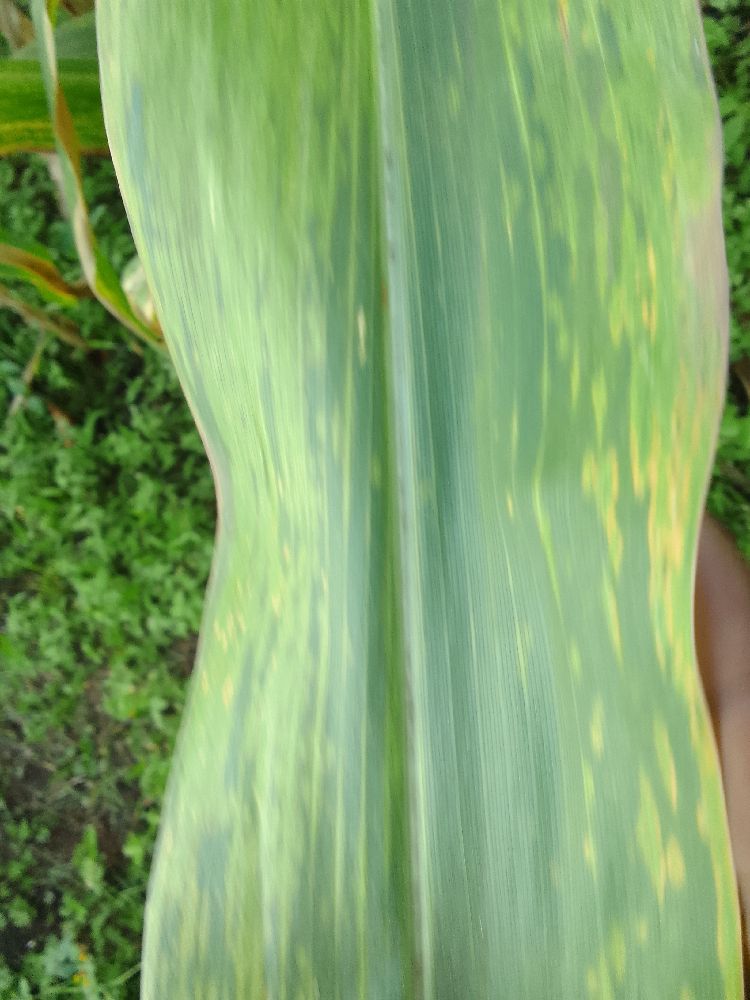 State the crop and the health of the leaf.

maize, maize lethal necrosis
